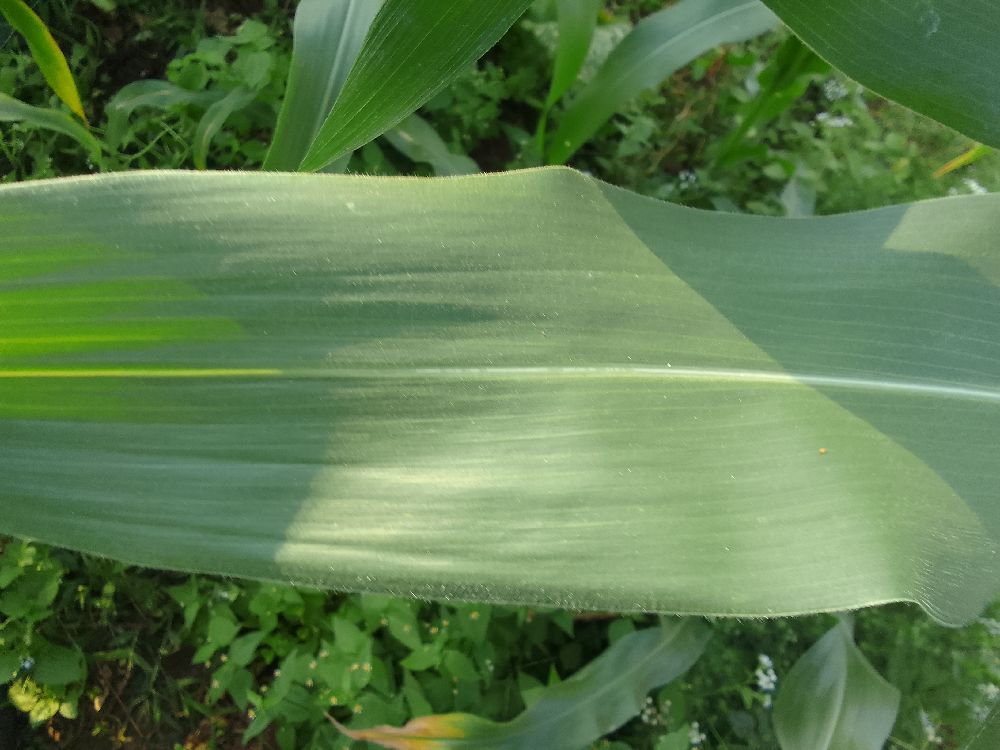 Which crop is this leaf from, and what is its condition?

maize, healthy
